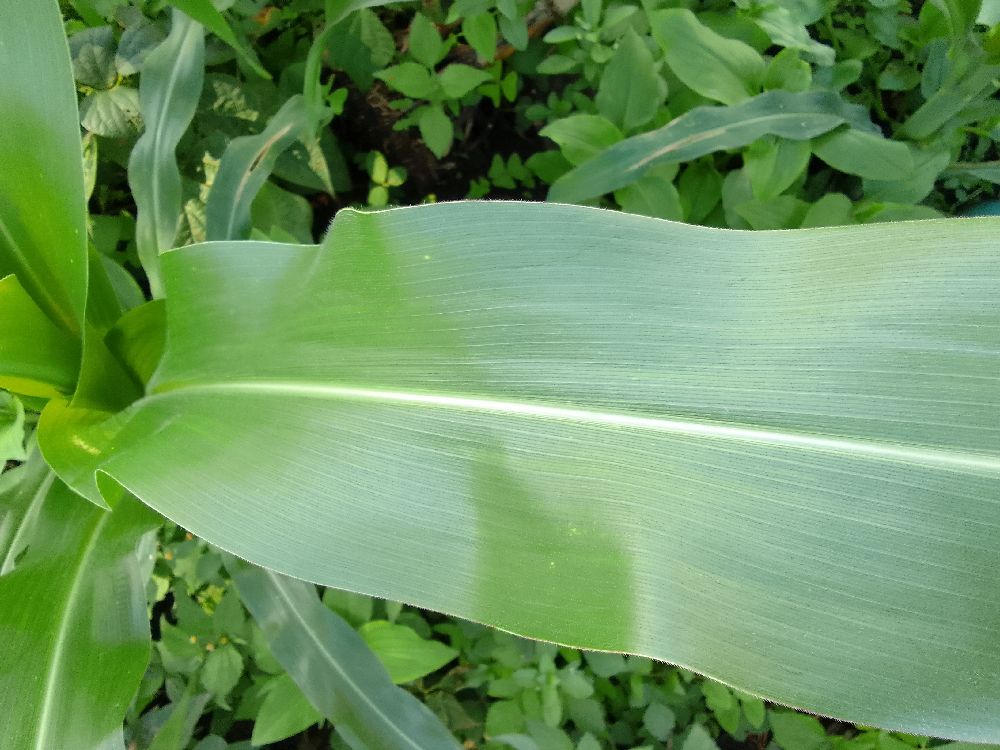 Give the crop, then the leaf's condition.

maize, healthy
